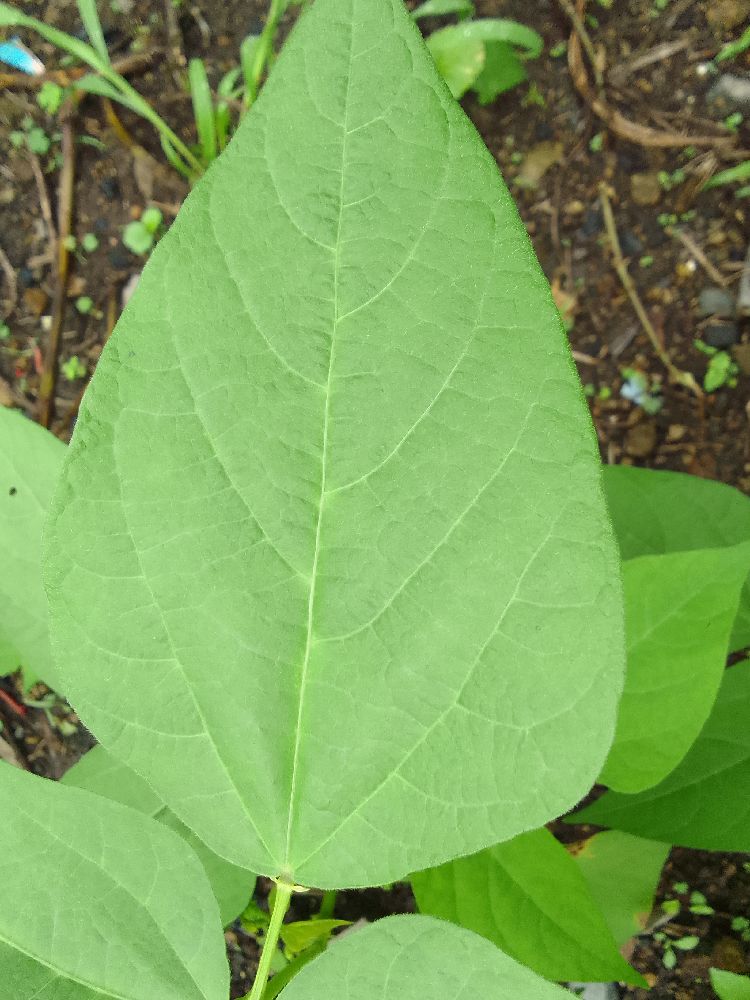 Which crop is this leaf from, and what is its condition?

common bean, healthy
